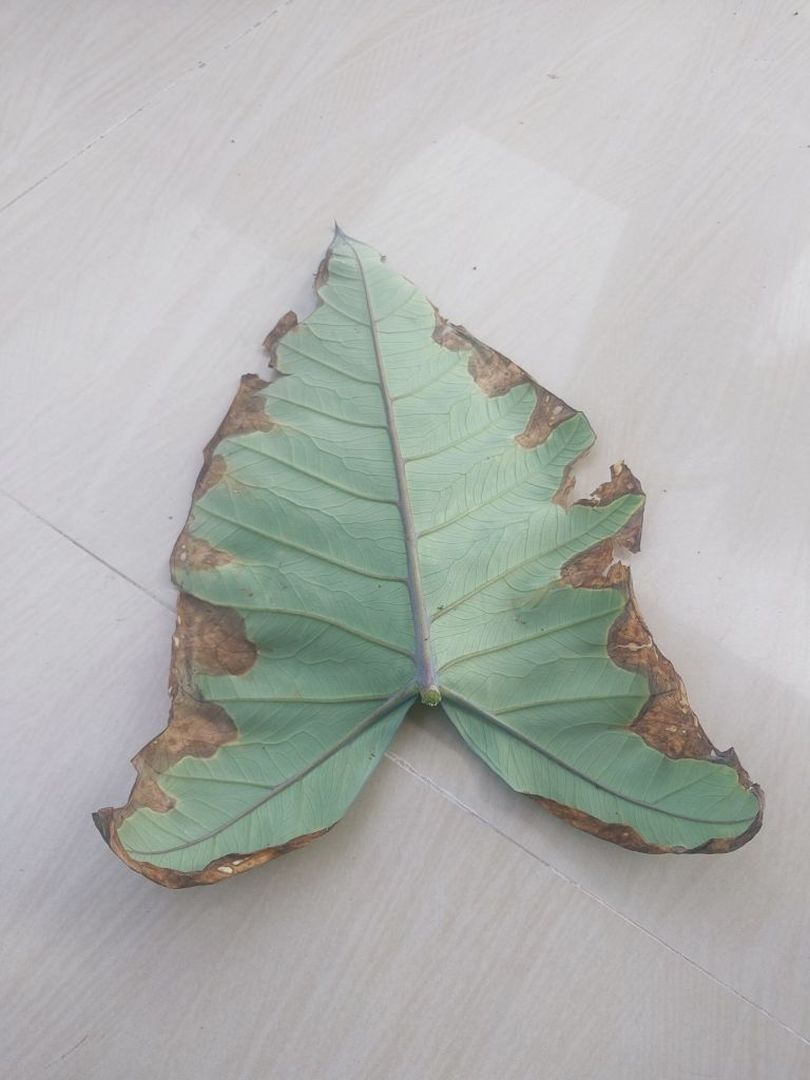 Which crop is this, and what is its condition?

taro, leaf blight
